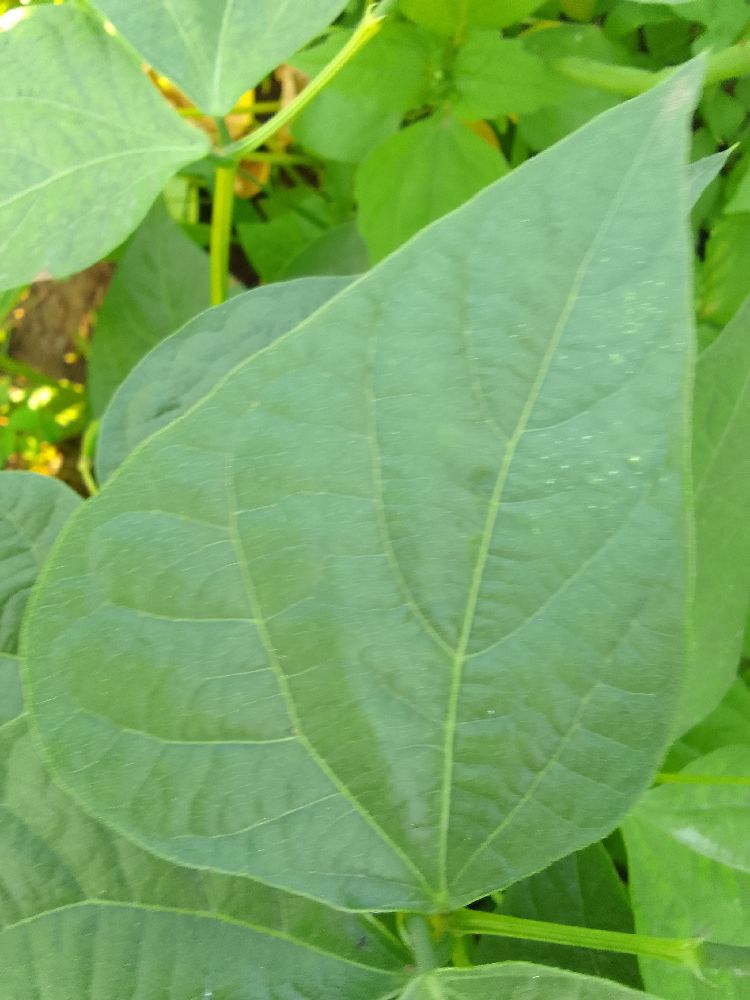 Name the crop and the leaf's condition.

common bean, healthy
